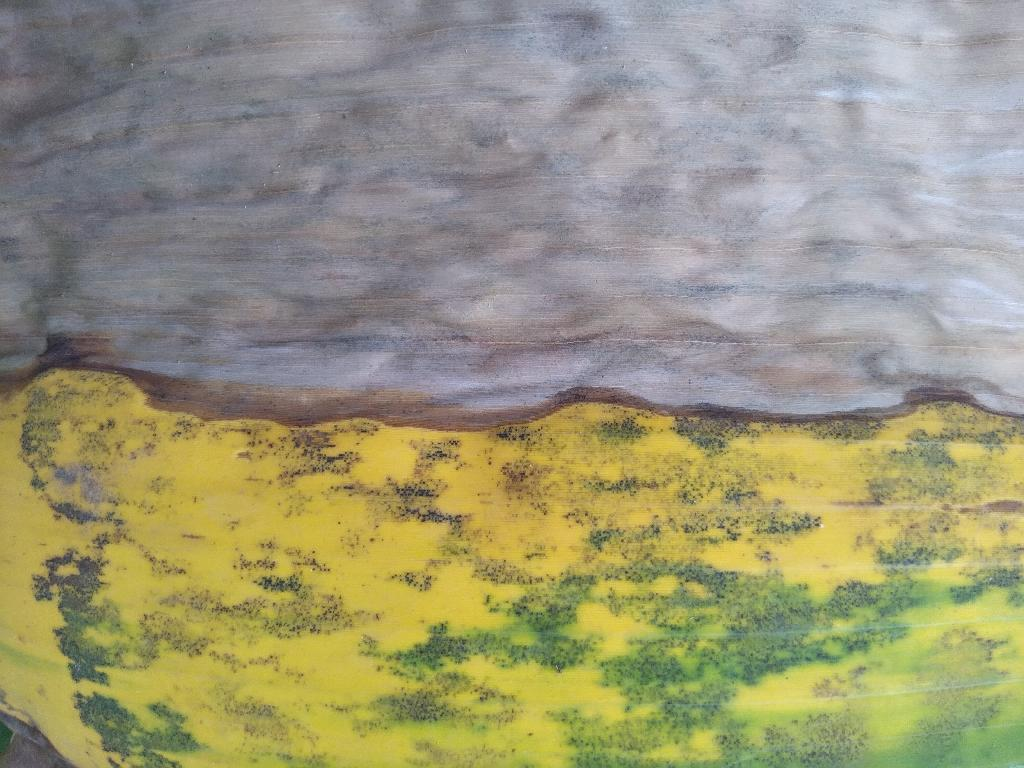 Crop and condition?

banana, black sigatoka
